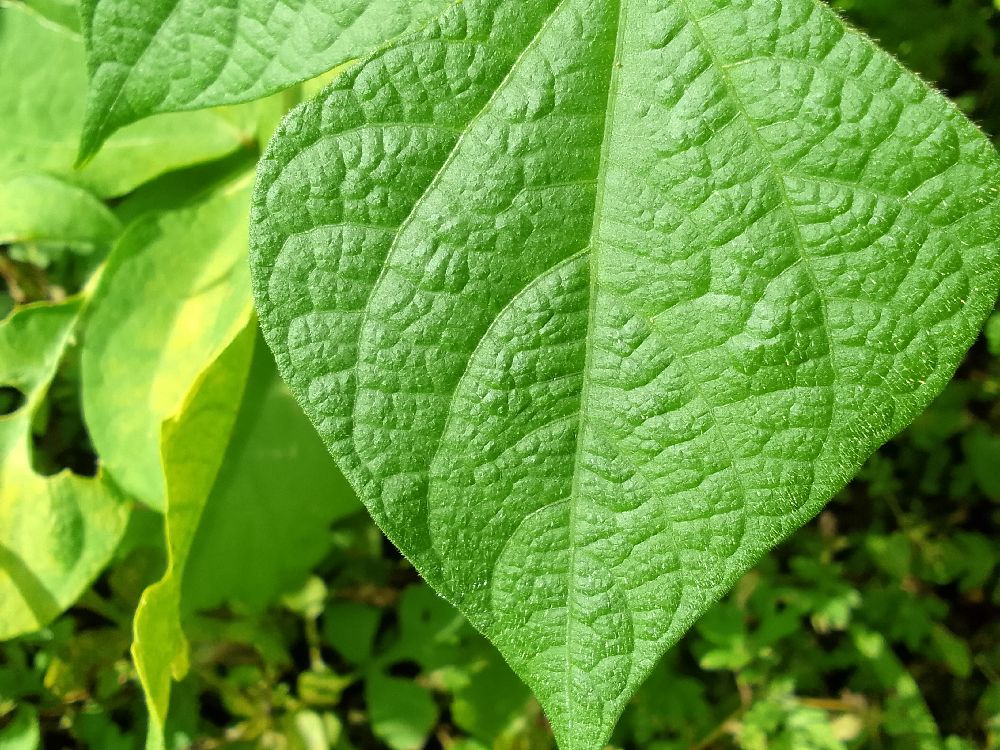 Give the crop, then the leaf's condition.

common bean, healthy
